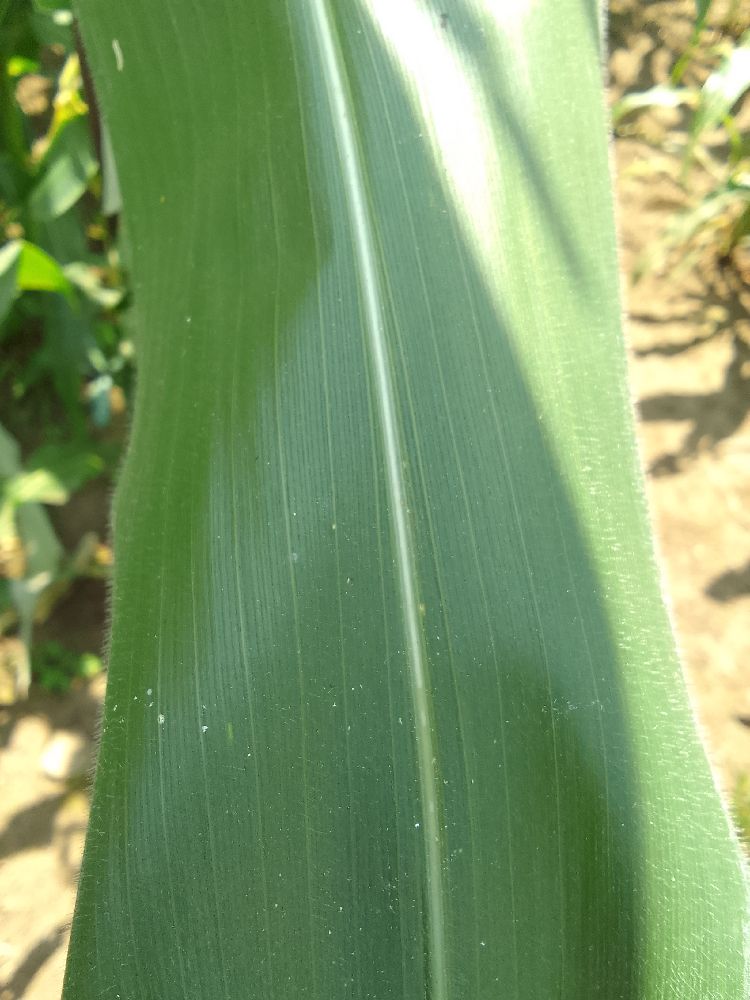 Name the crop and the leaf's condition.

maize, healthy
